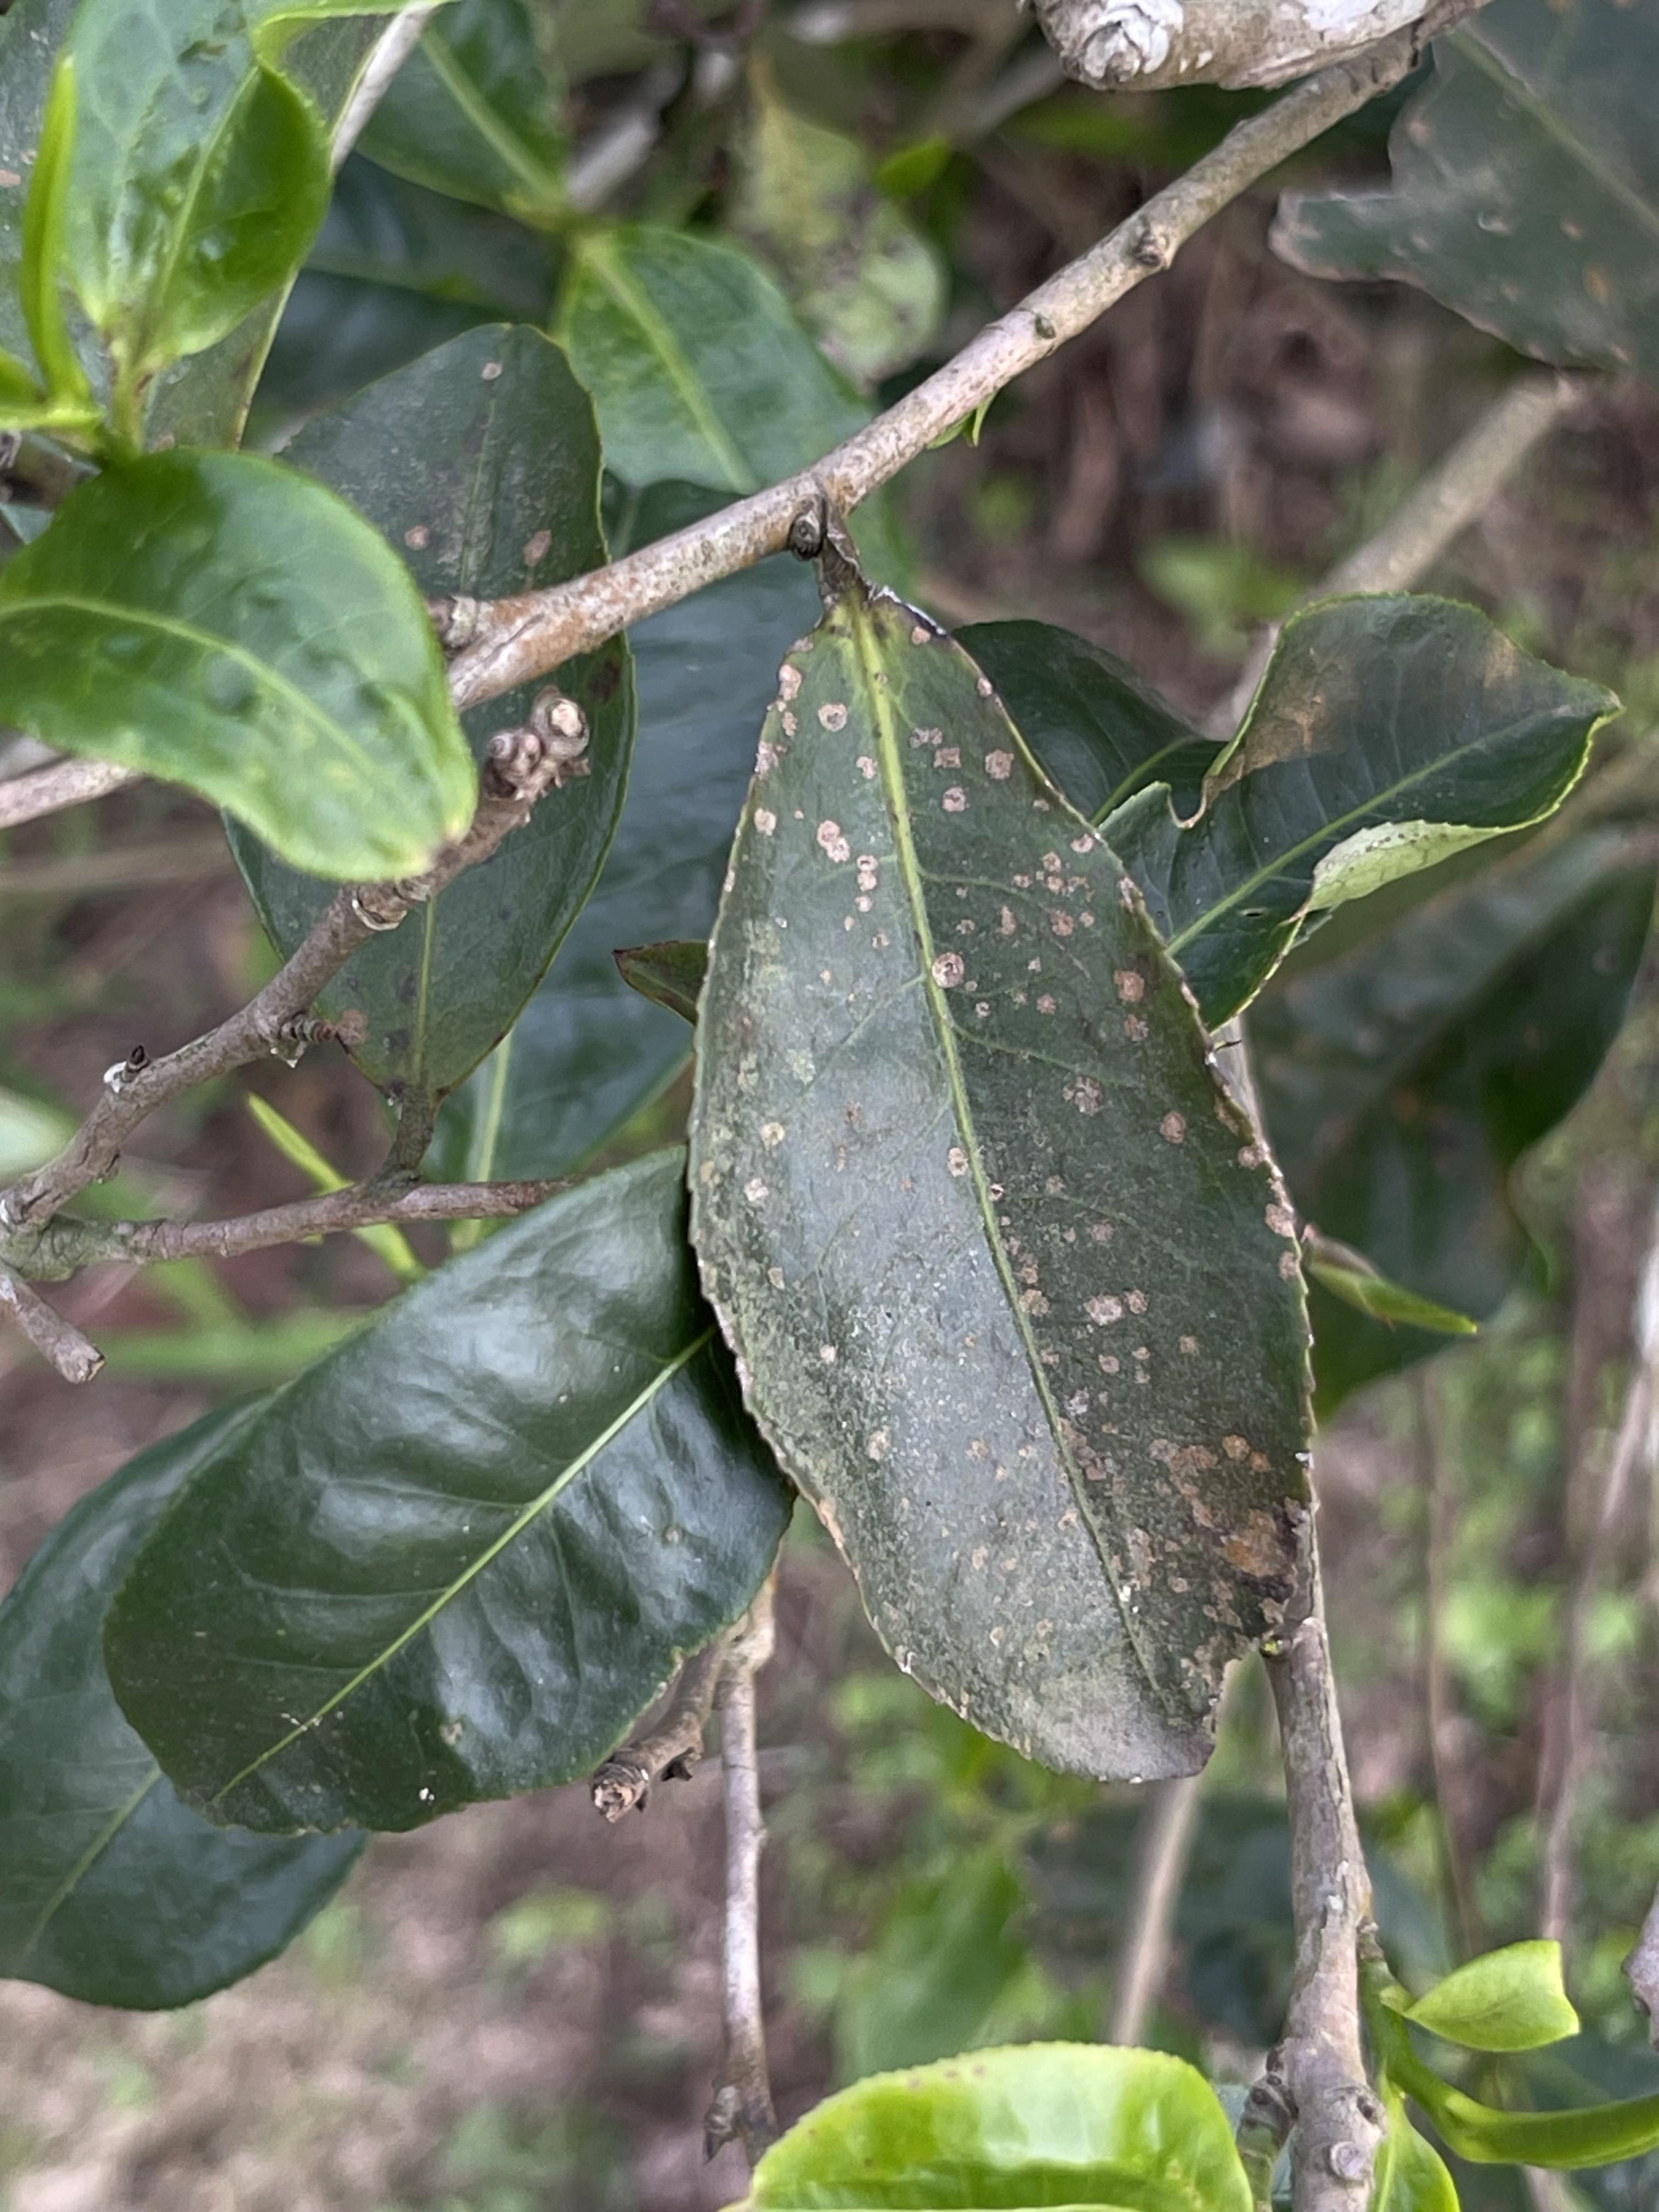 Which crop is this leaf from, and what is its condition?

tea, red rust
